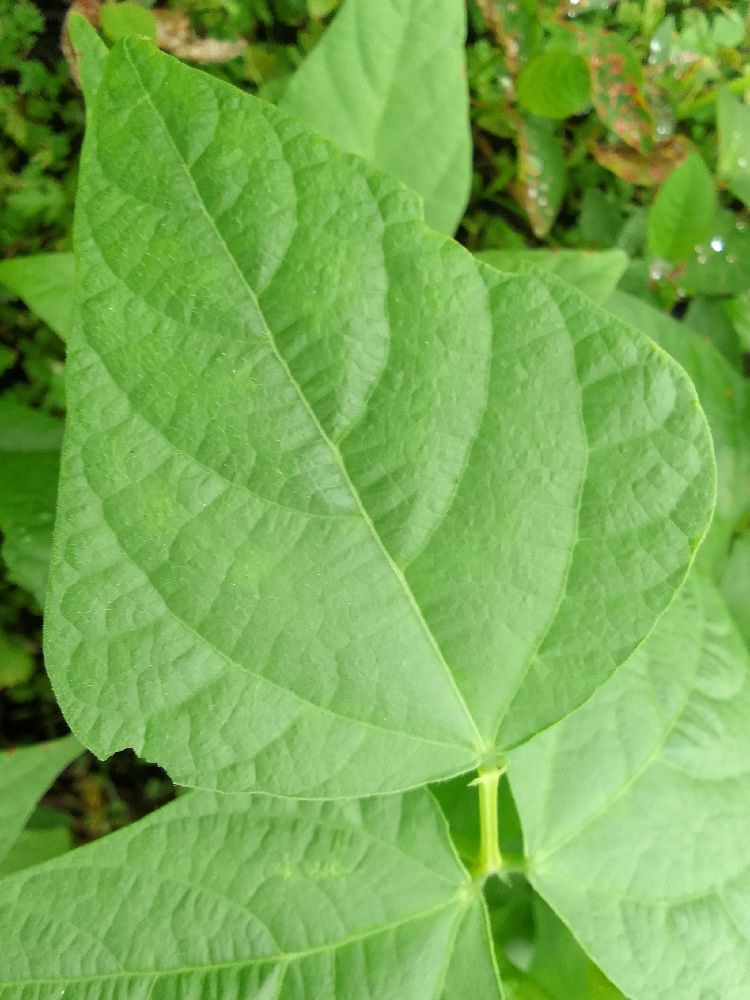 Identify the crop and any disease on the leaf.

common bean, healthy
